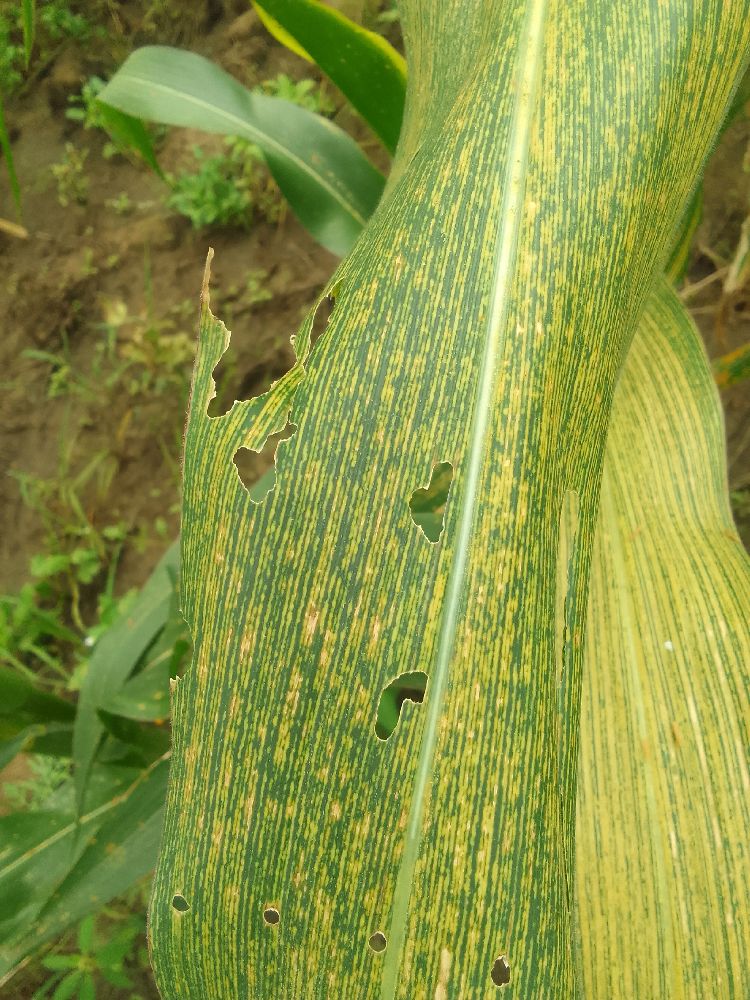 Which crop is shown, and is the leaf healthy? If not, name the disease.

maize, maize streak virus
